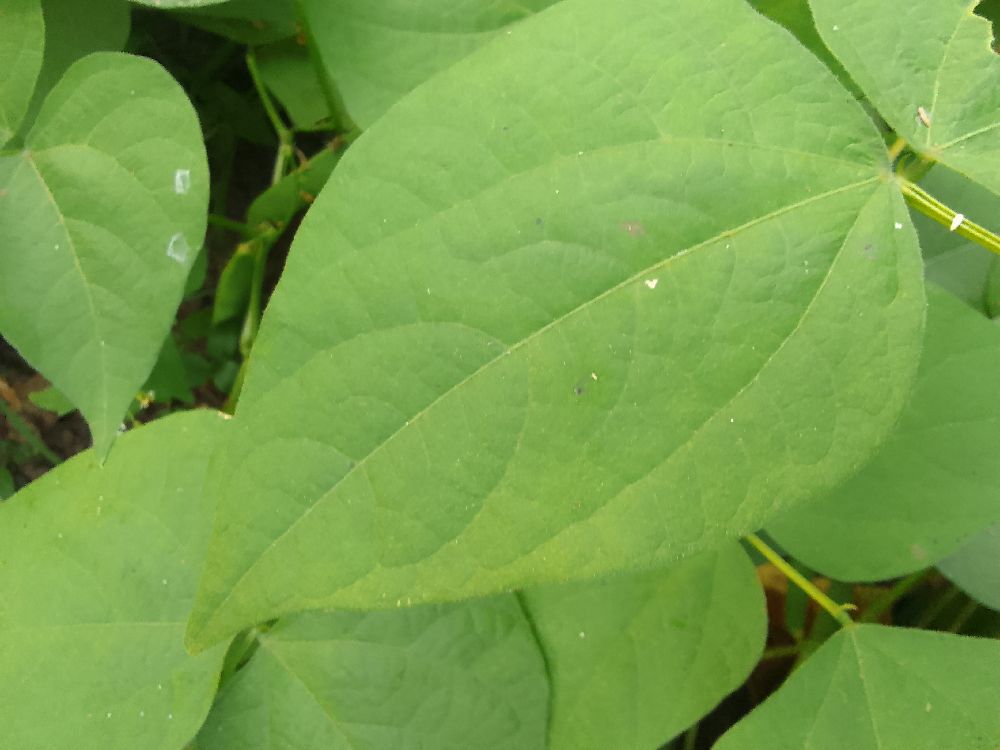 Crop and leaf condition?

common bean, healthy
